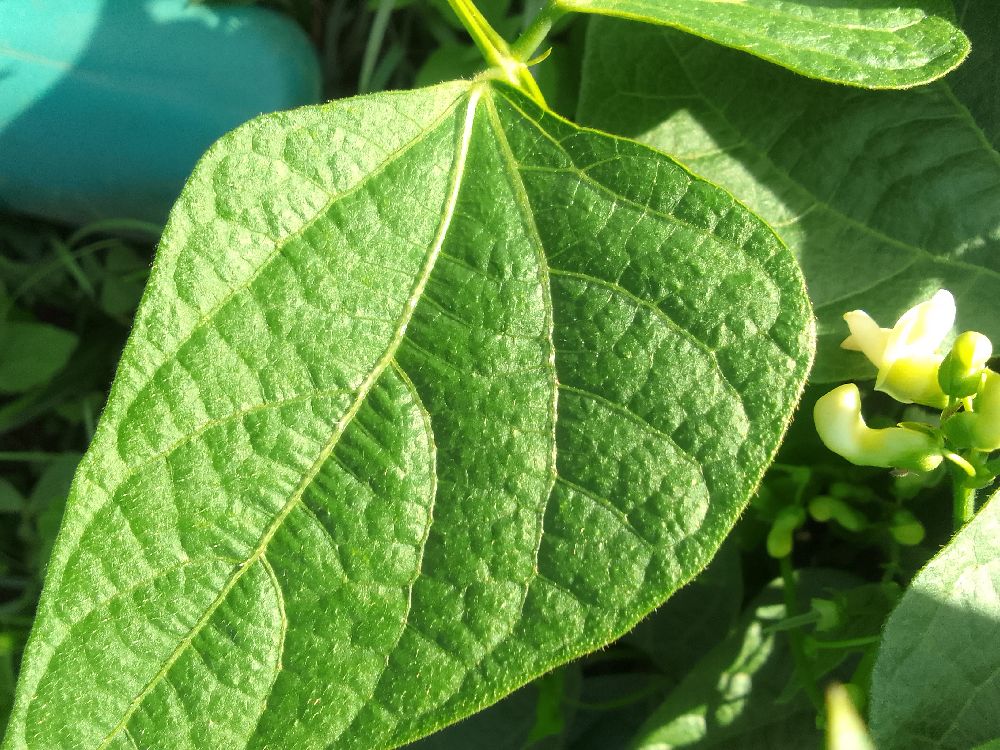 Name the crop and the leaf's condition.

common bean, healthy
